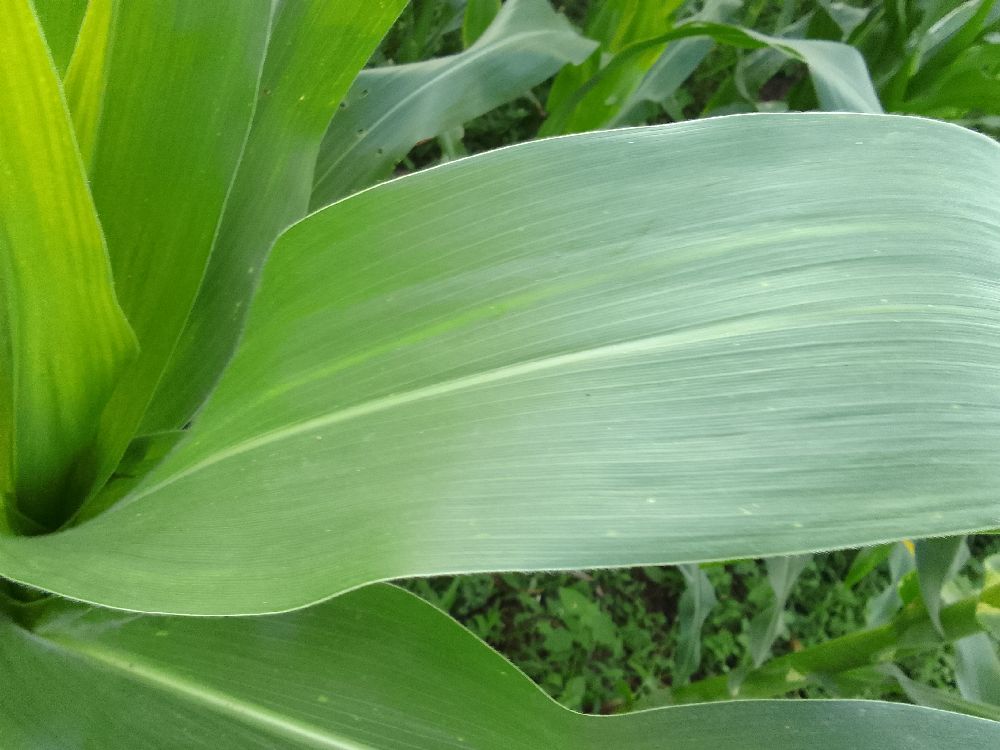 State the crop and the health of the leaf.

maize, healthy
